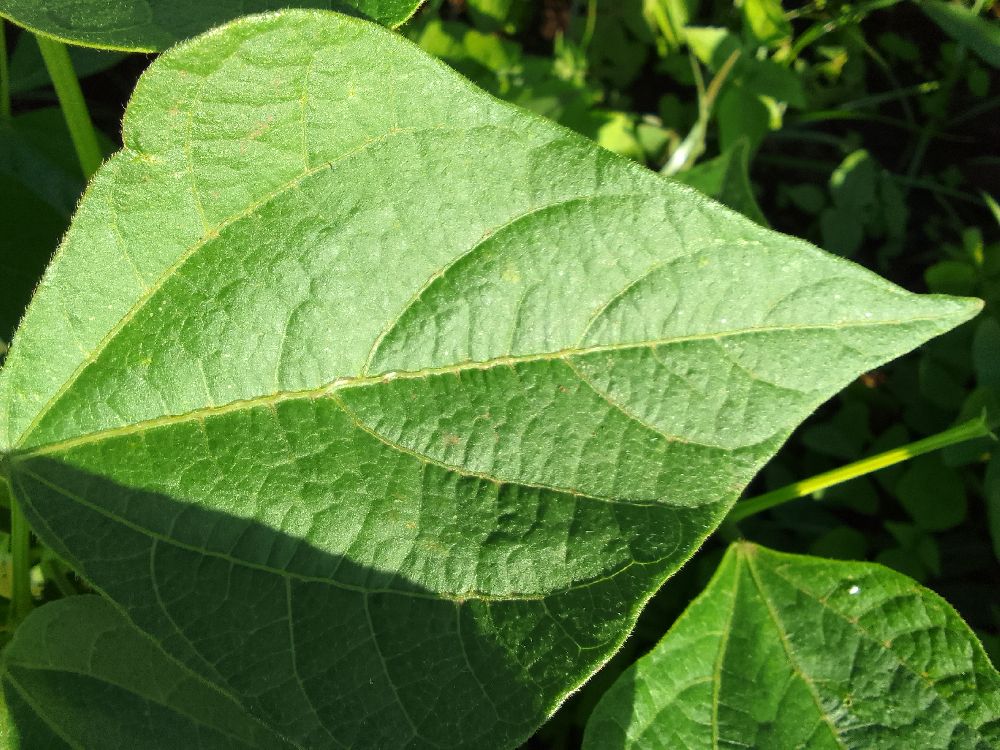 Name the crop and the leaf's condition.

common bean, healthy
